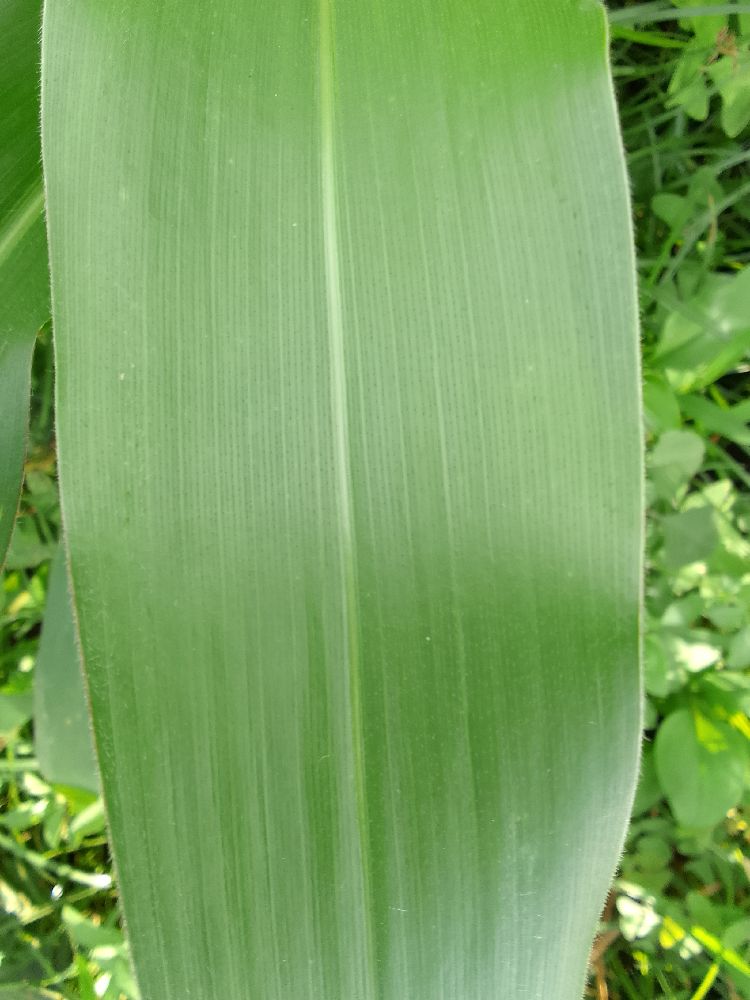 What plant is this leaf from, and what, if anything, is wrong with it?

maize, healthy
